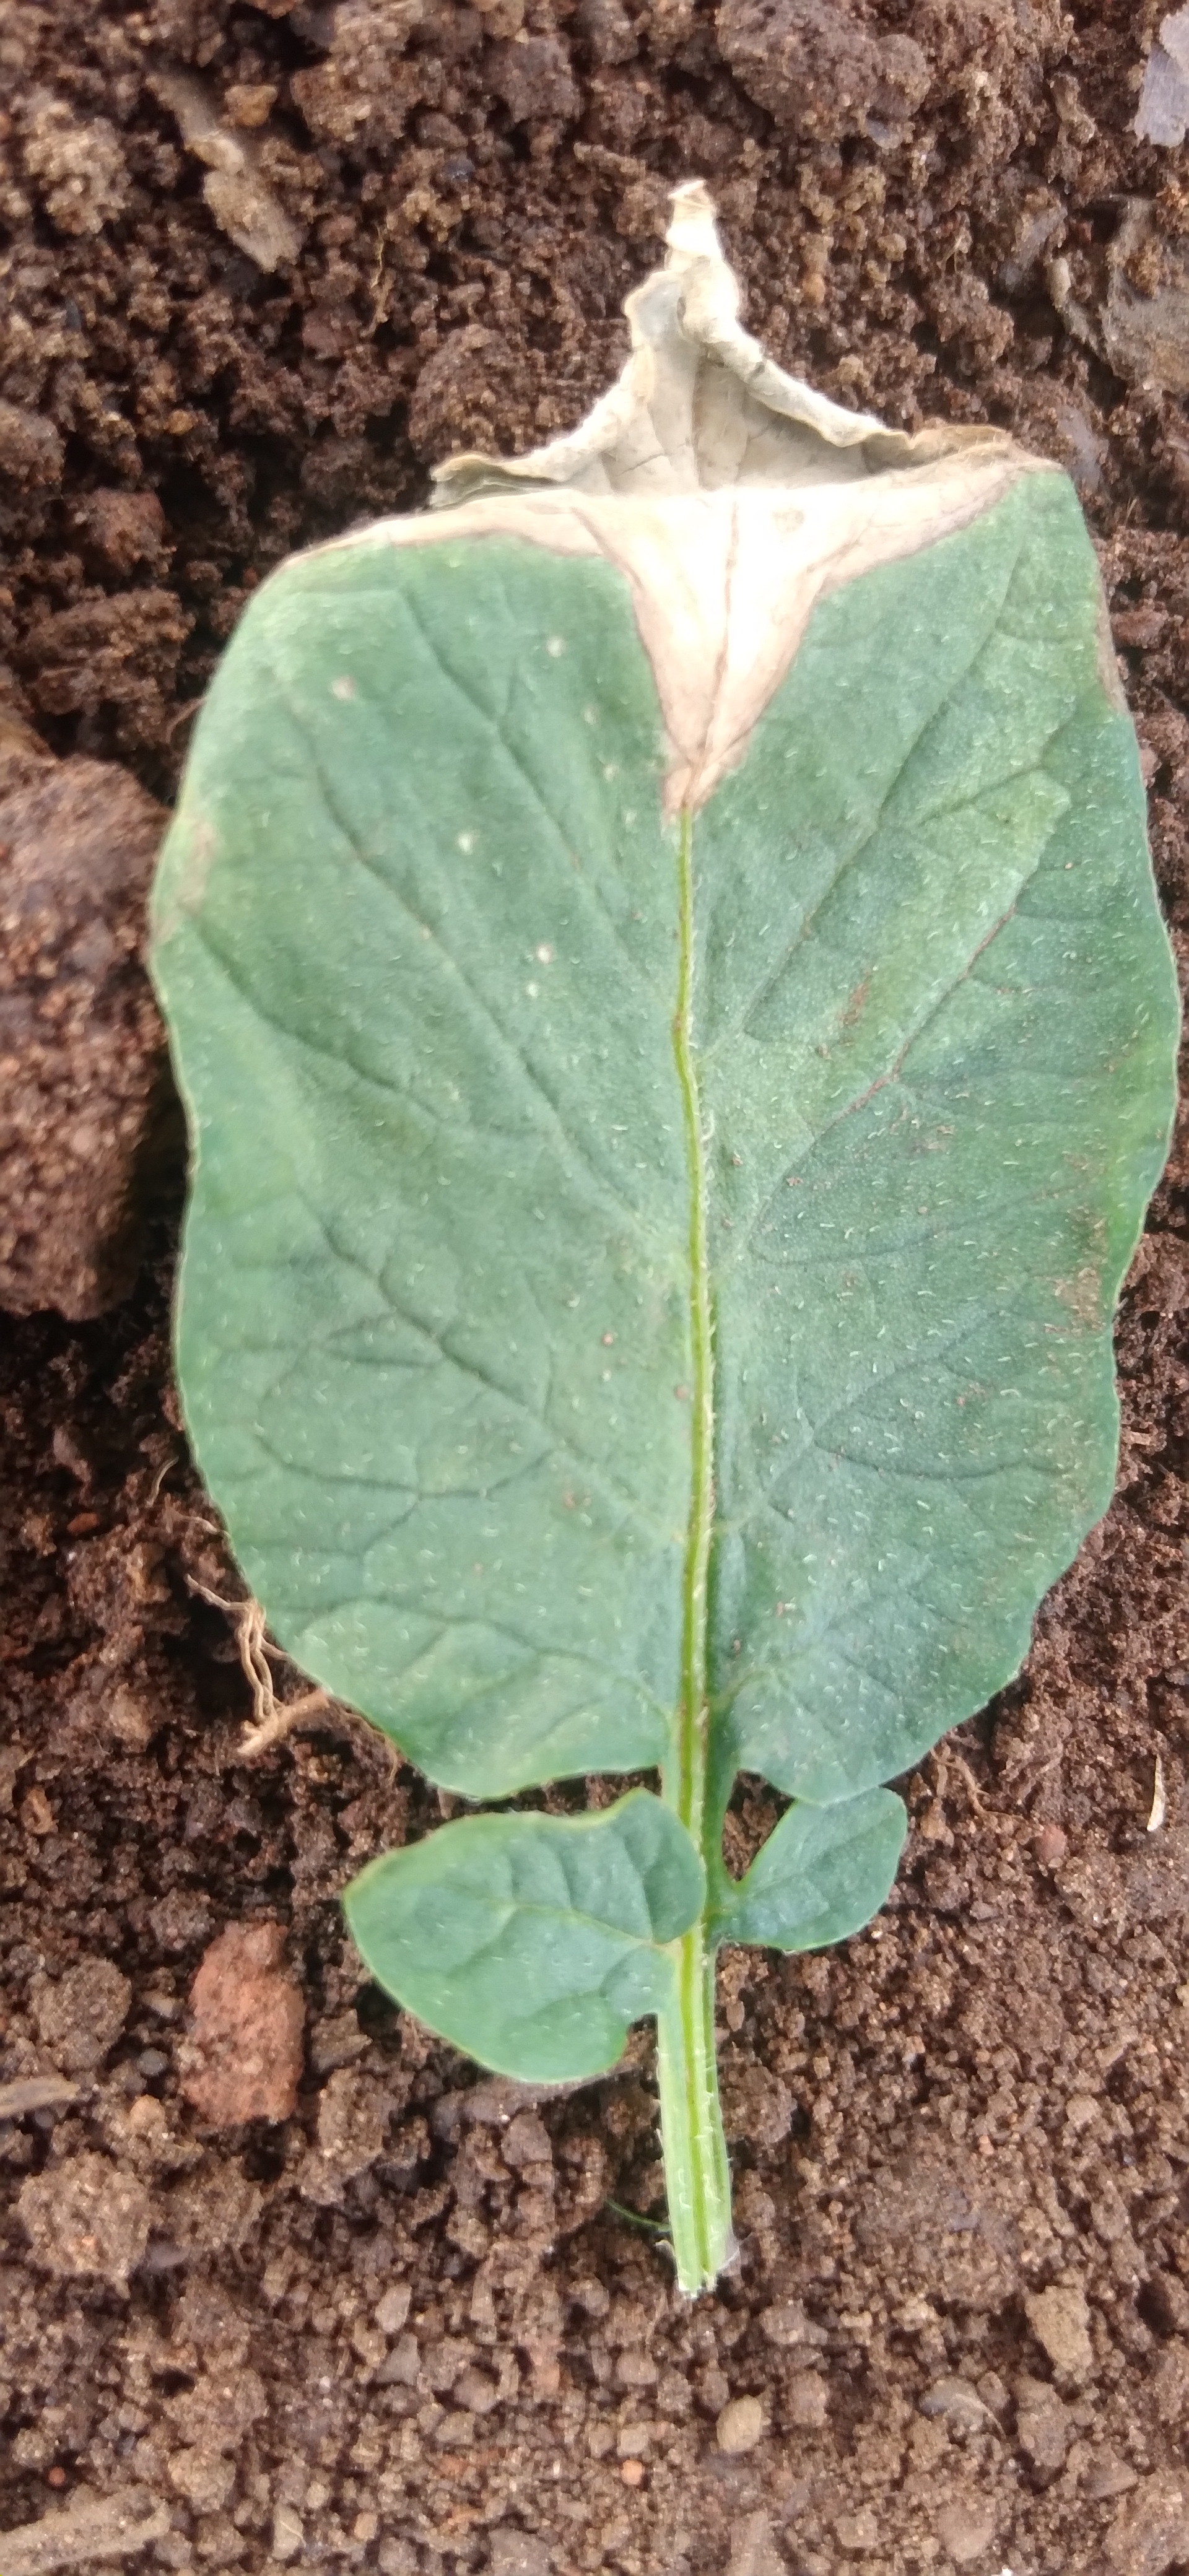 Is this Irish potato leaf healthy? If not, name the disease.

early blight
